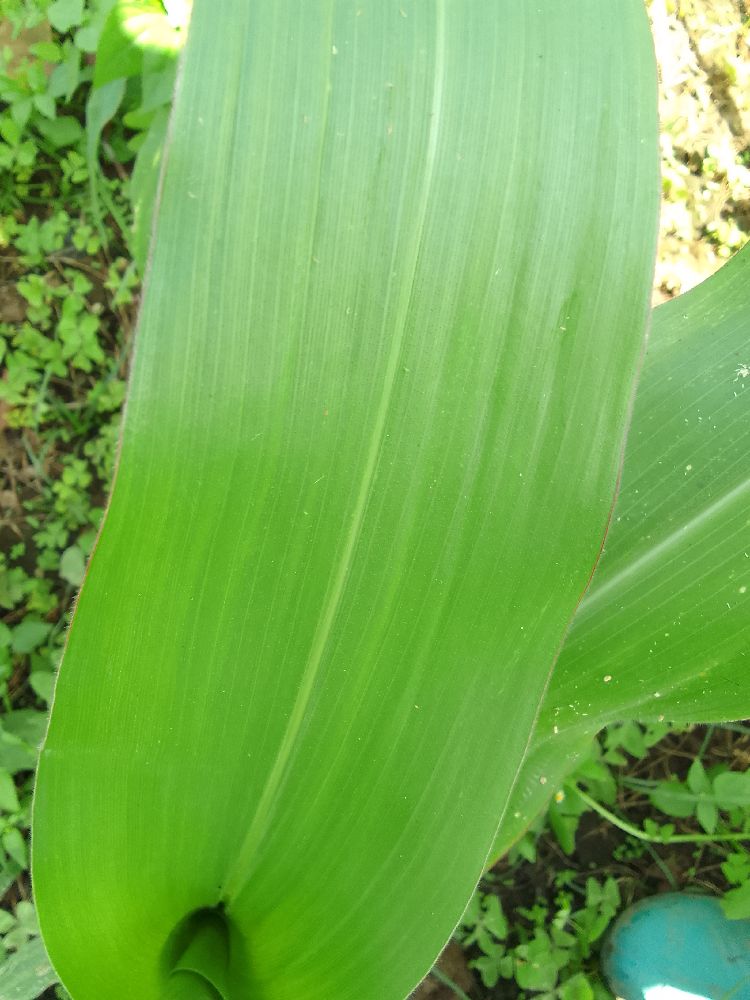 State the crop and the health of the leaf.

maize, healthy
